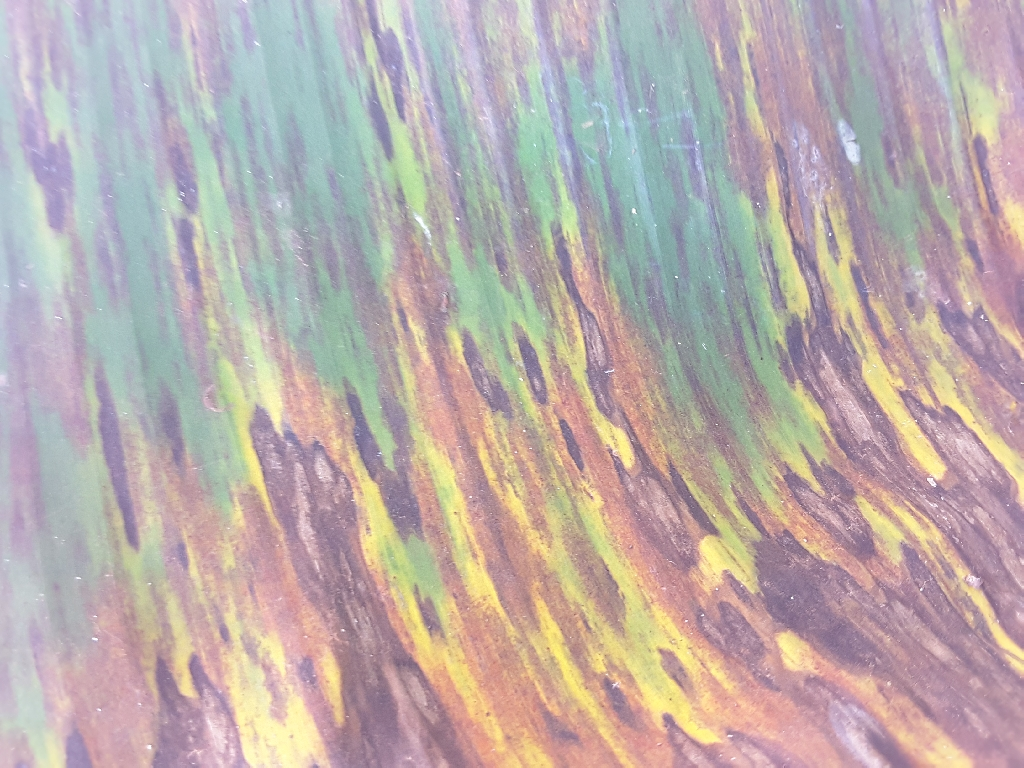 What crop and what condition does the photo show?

banana, black sigatoka
